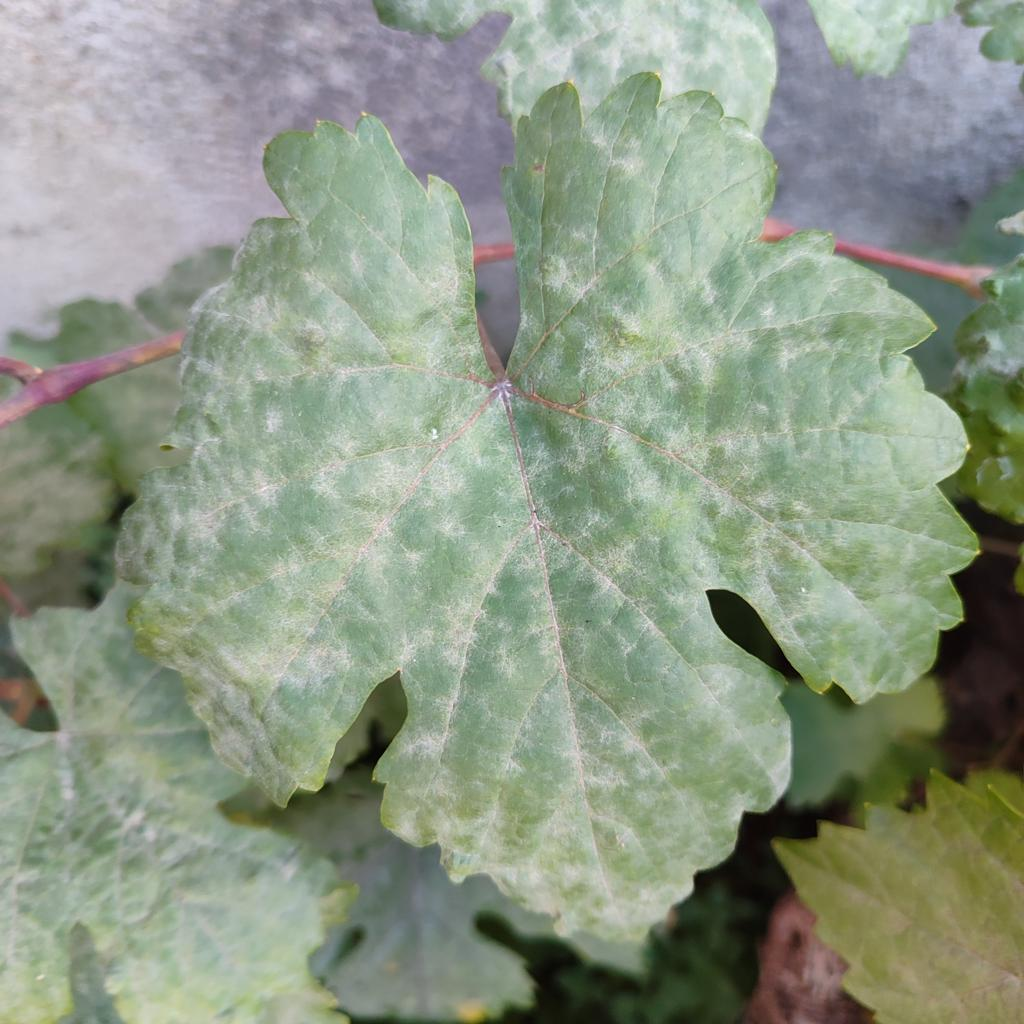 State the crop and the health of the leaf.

grapevine, powdery mildew
